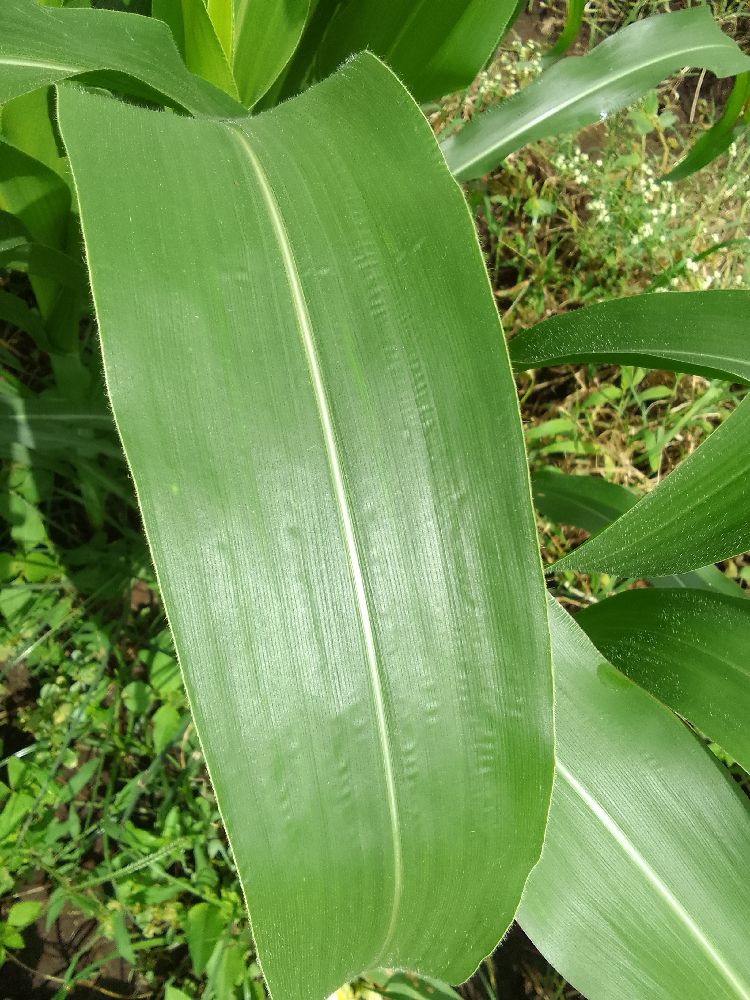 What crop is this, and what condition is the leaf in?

maize, healthy
